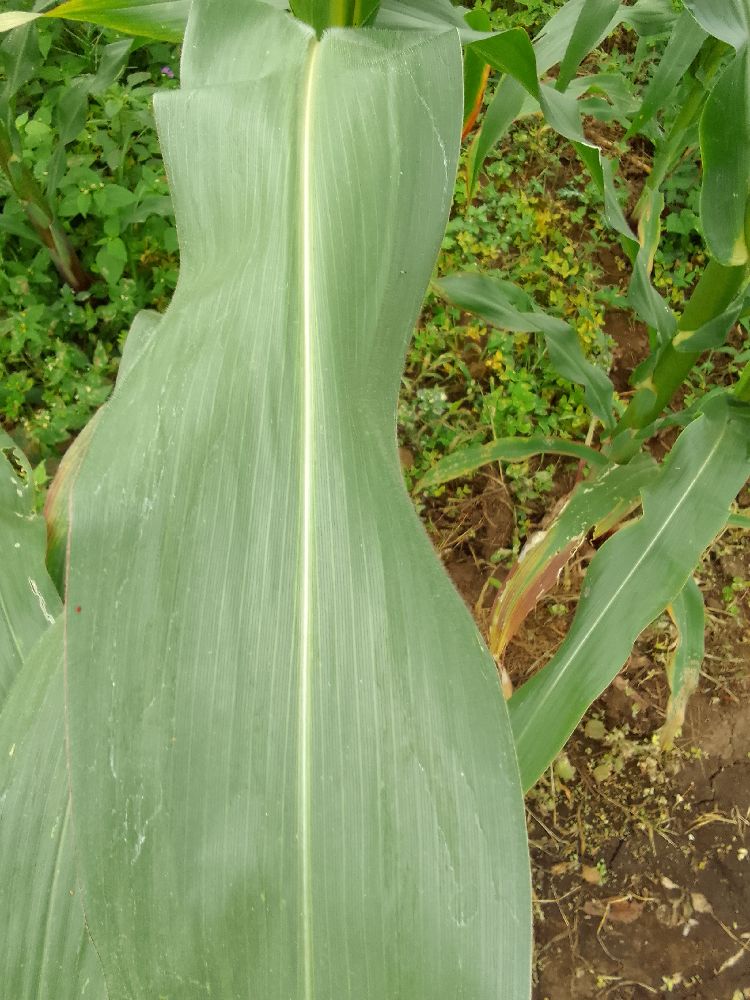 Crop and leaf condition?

maize, healthy
